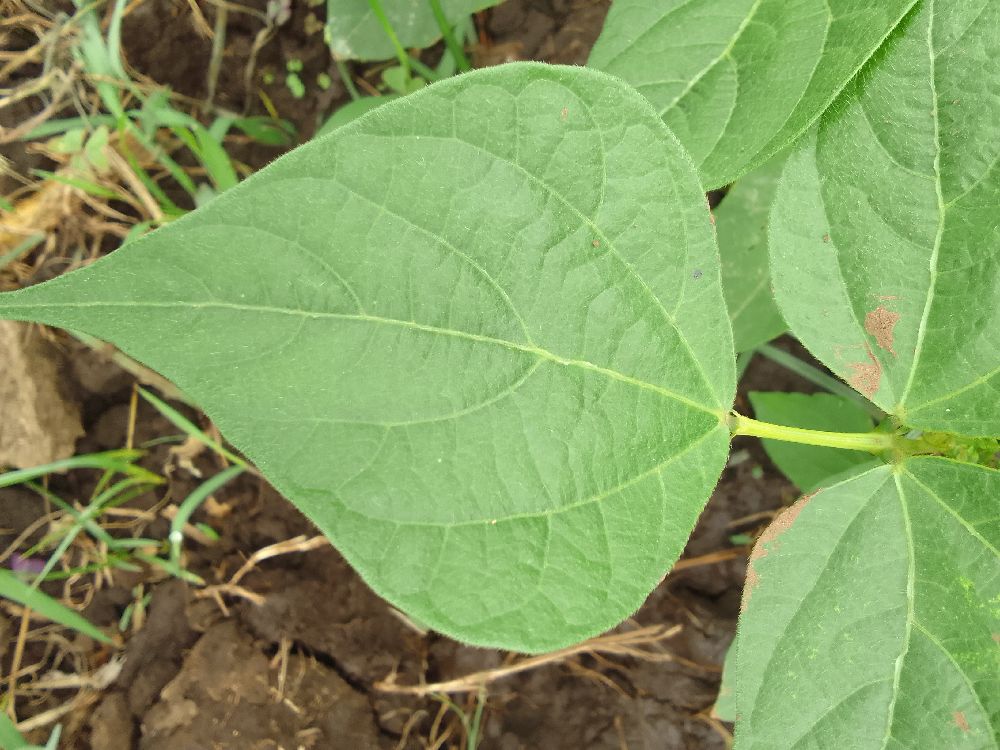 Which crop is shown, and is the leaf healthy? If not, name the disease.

common bean, healthy
